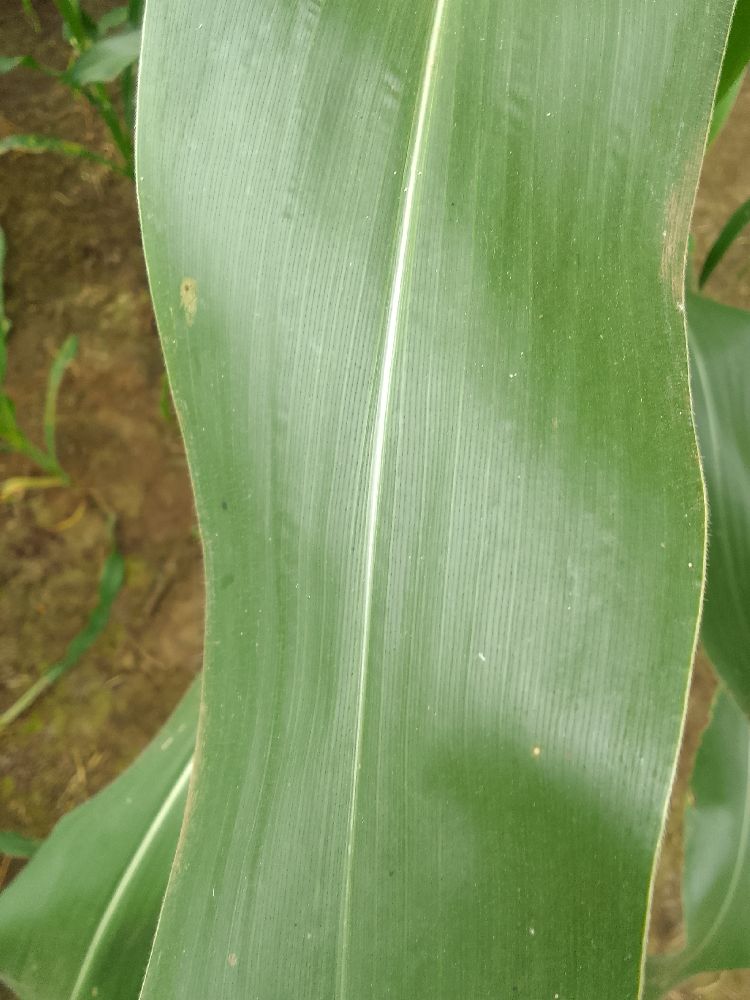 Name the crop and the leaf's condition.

maize, healthy
